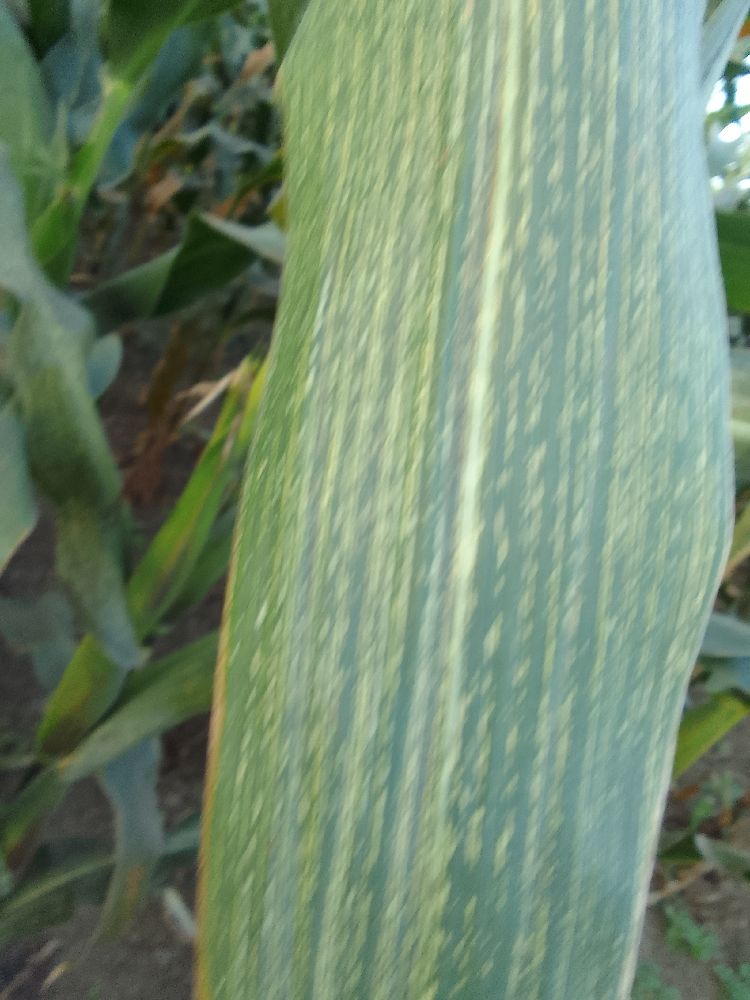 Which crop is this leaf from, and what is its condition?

maize, maize streak virus
